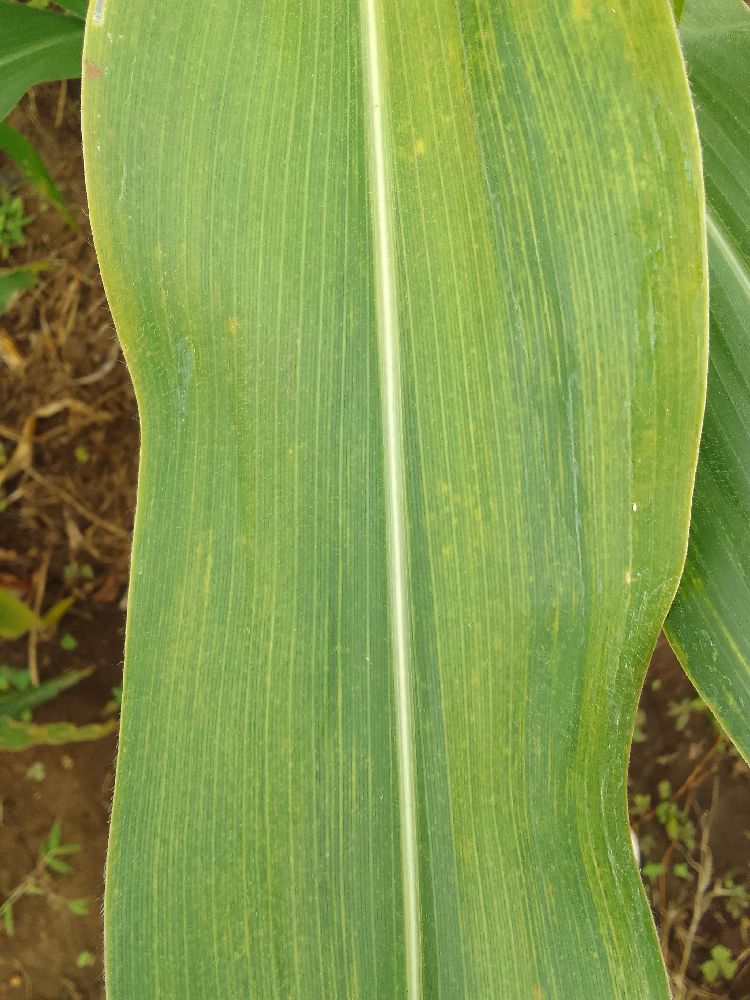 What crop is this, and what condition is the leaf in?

maize, maize lethal necrosis
